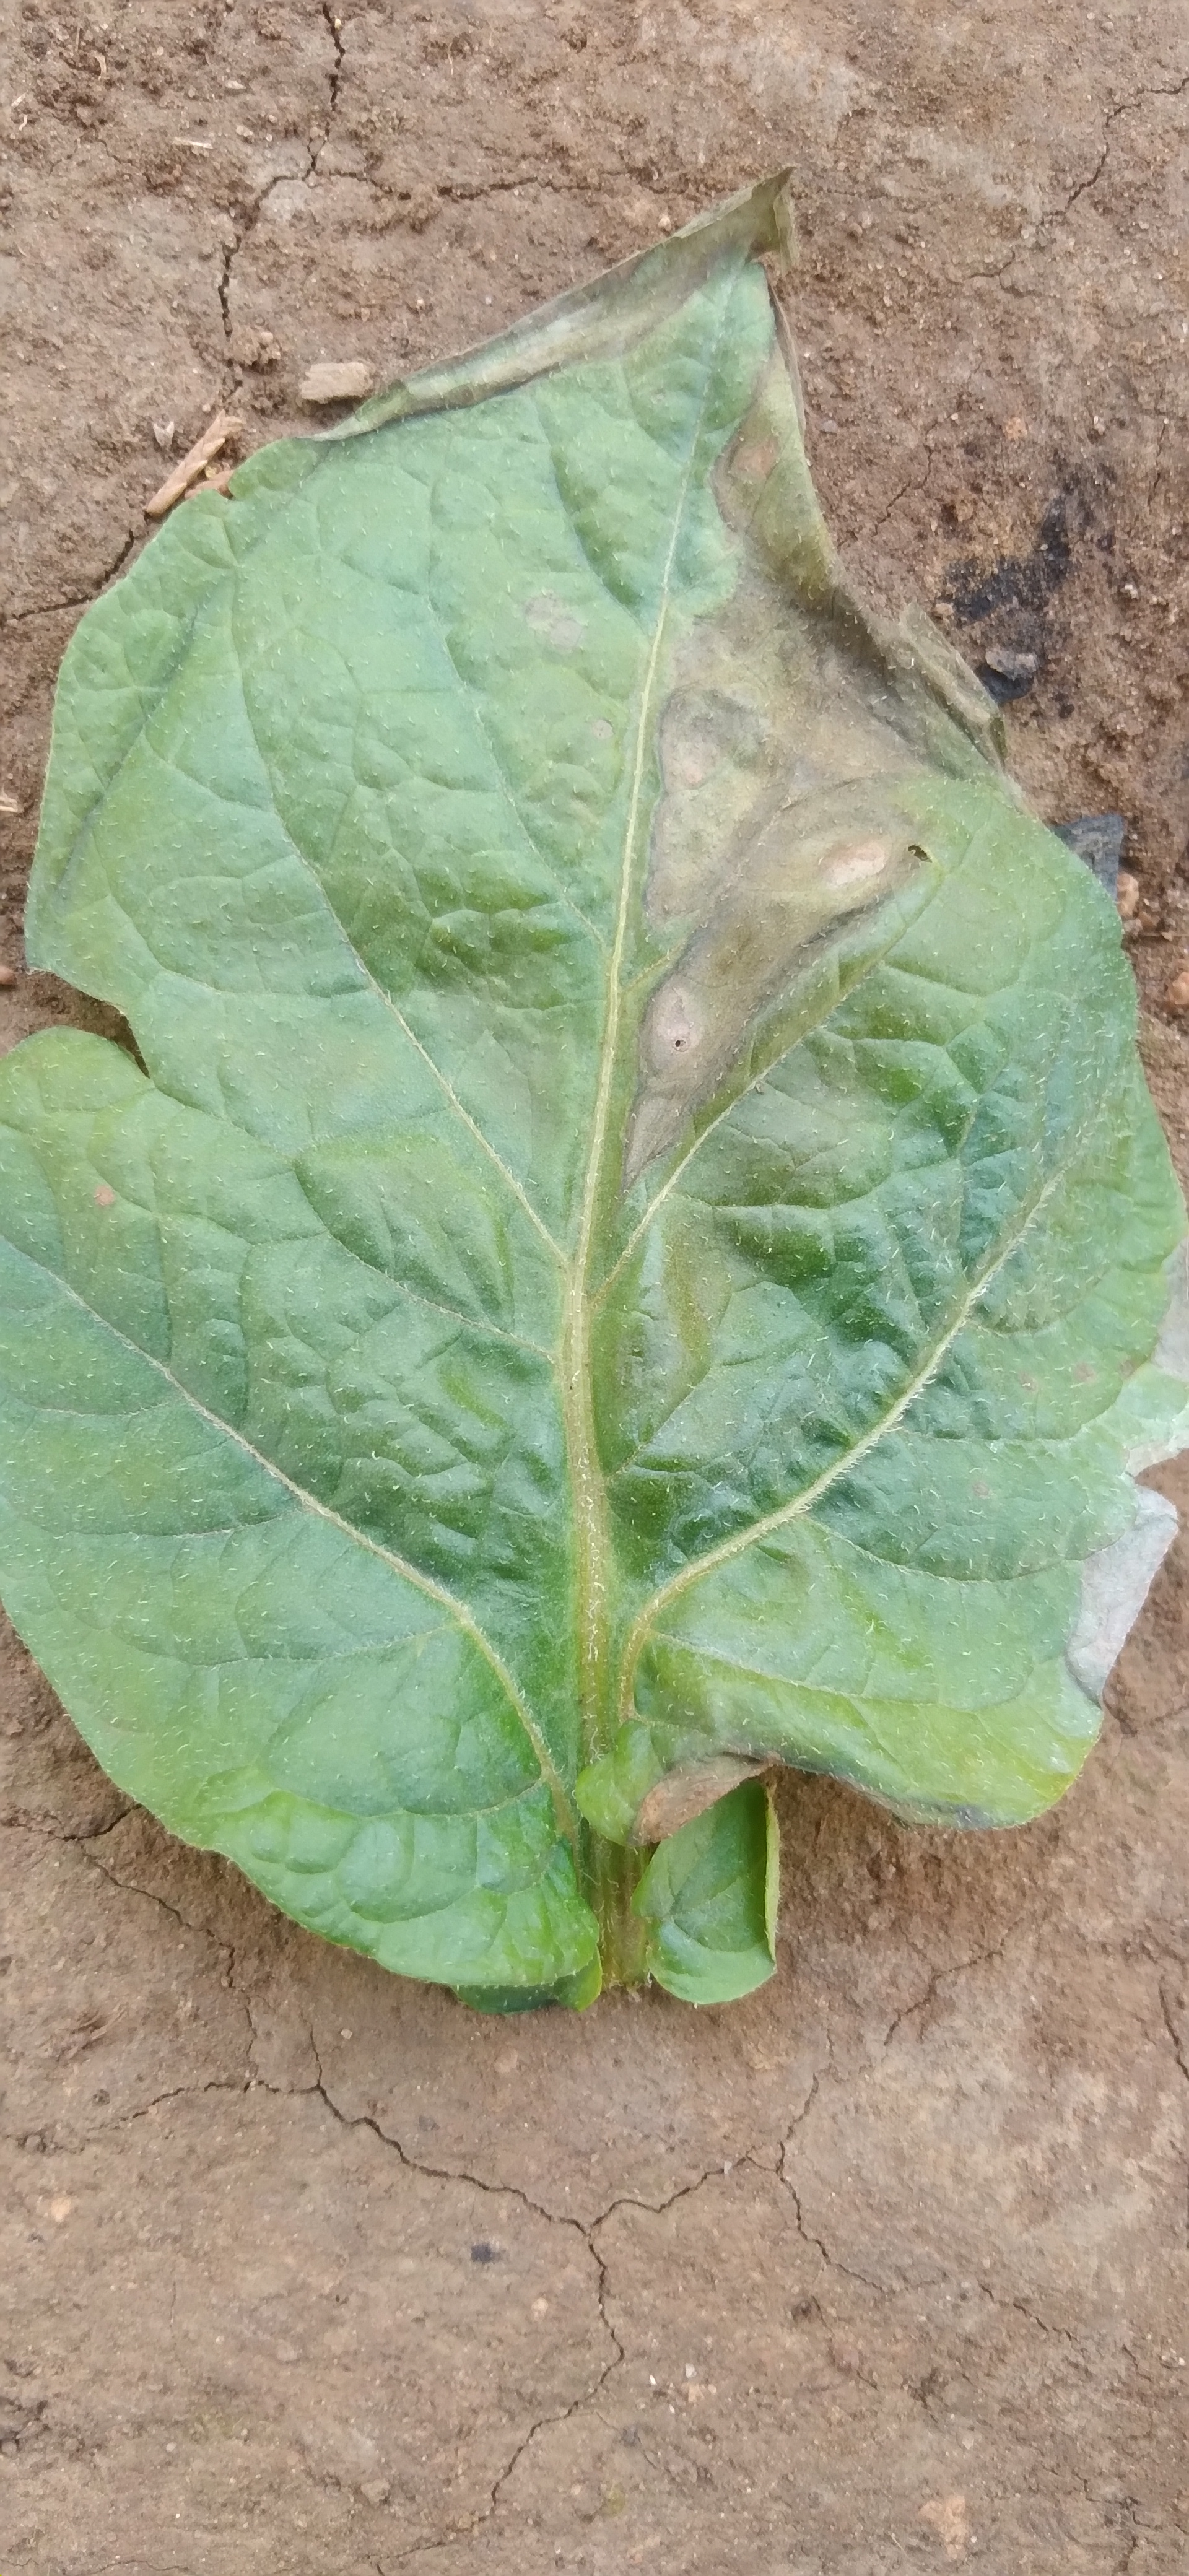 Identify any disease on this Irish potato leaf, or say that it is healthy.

early blight
